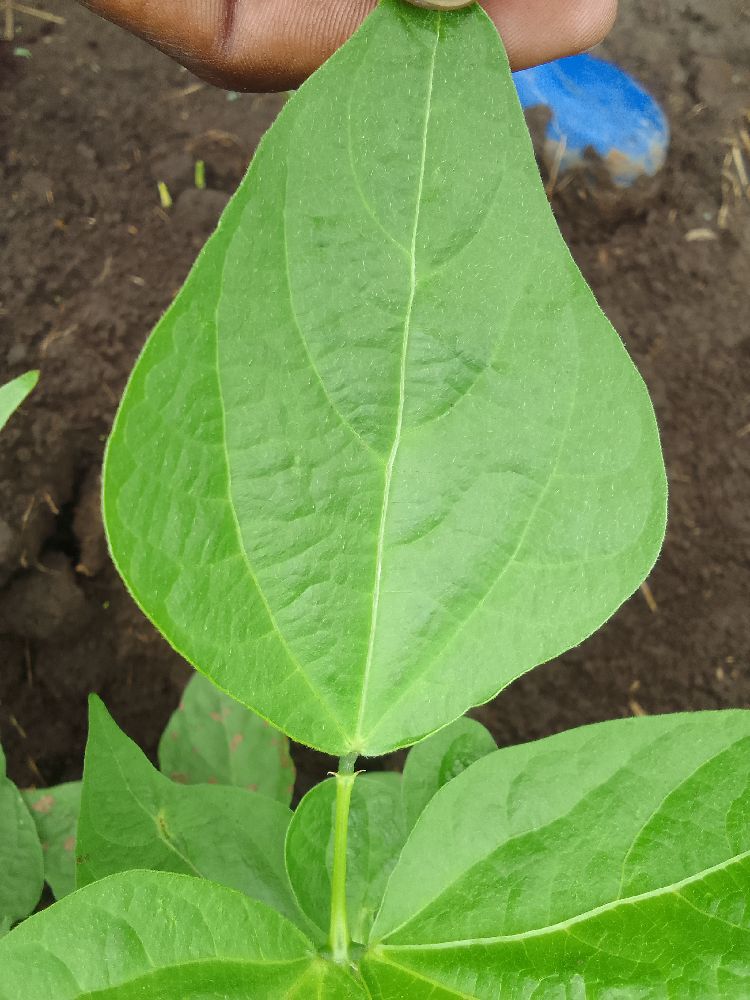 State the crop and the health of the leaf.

common bean, healthy
